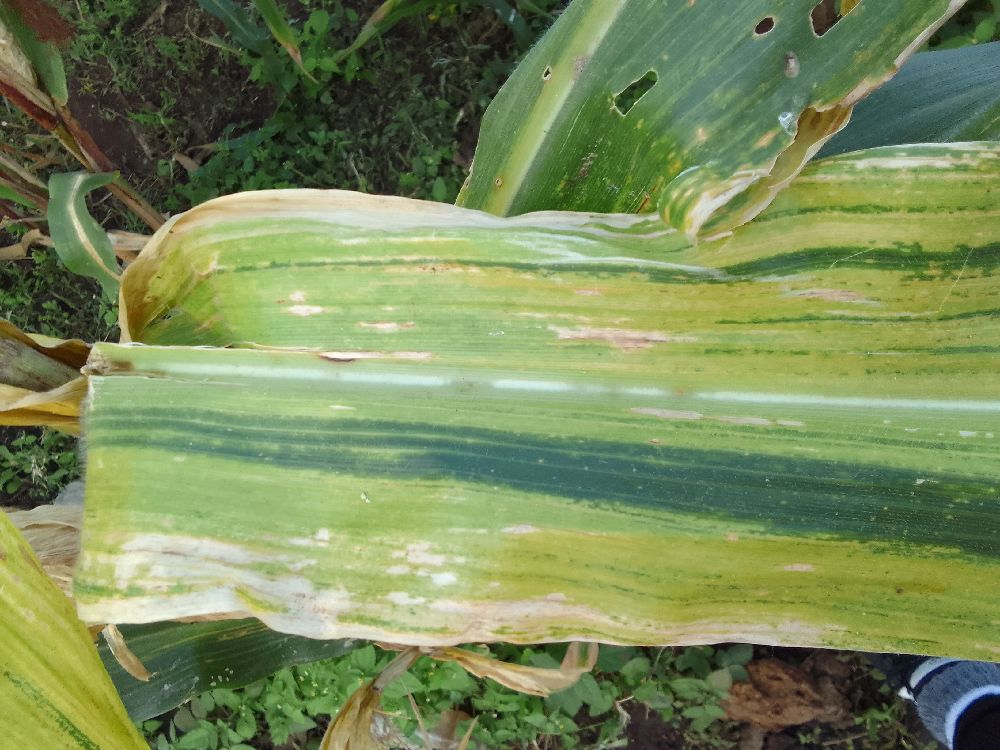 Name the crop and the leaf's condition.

maize, maize lethal necrosis
